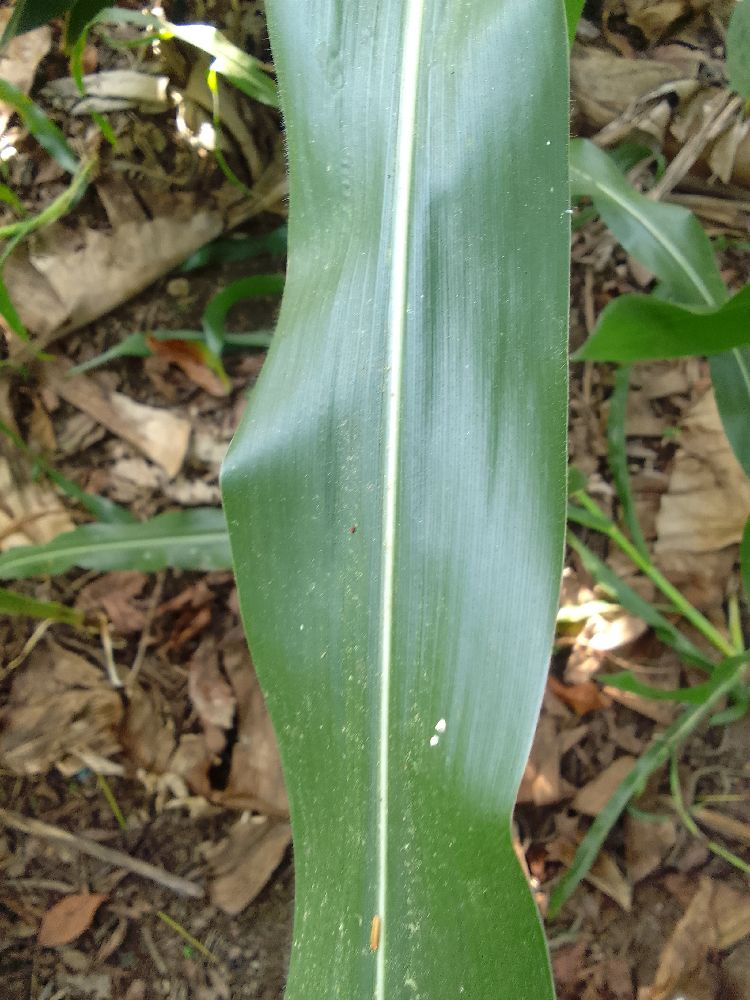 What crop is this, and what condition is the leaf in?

maize, healthy
